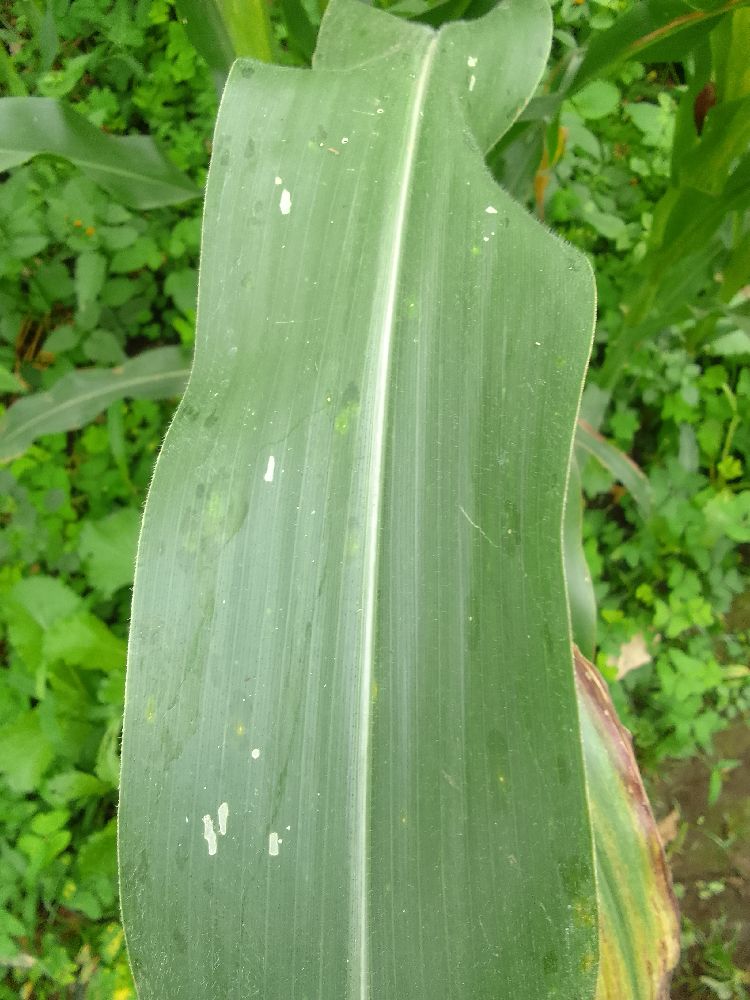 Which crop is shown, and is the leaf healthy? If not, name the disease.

maize, healthy
